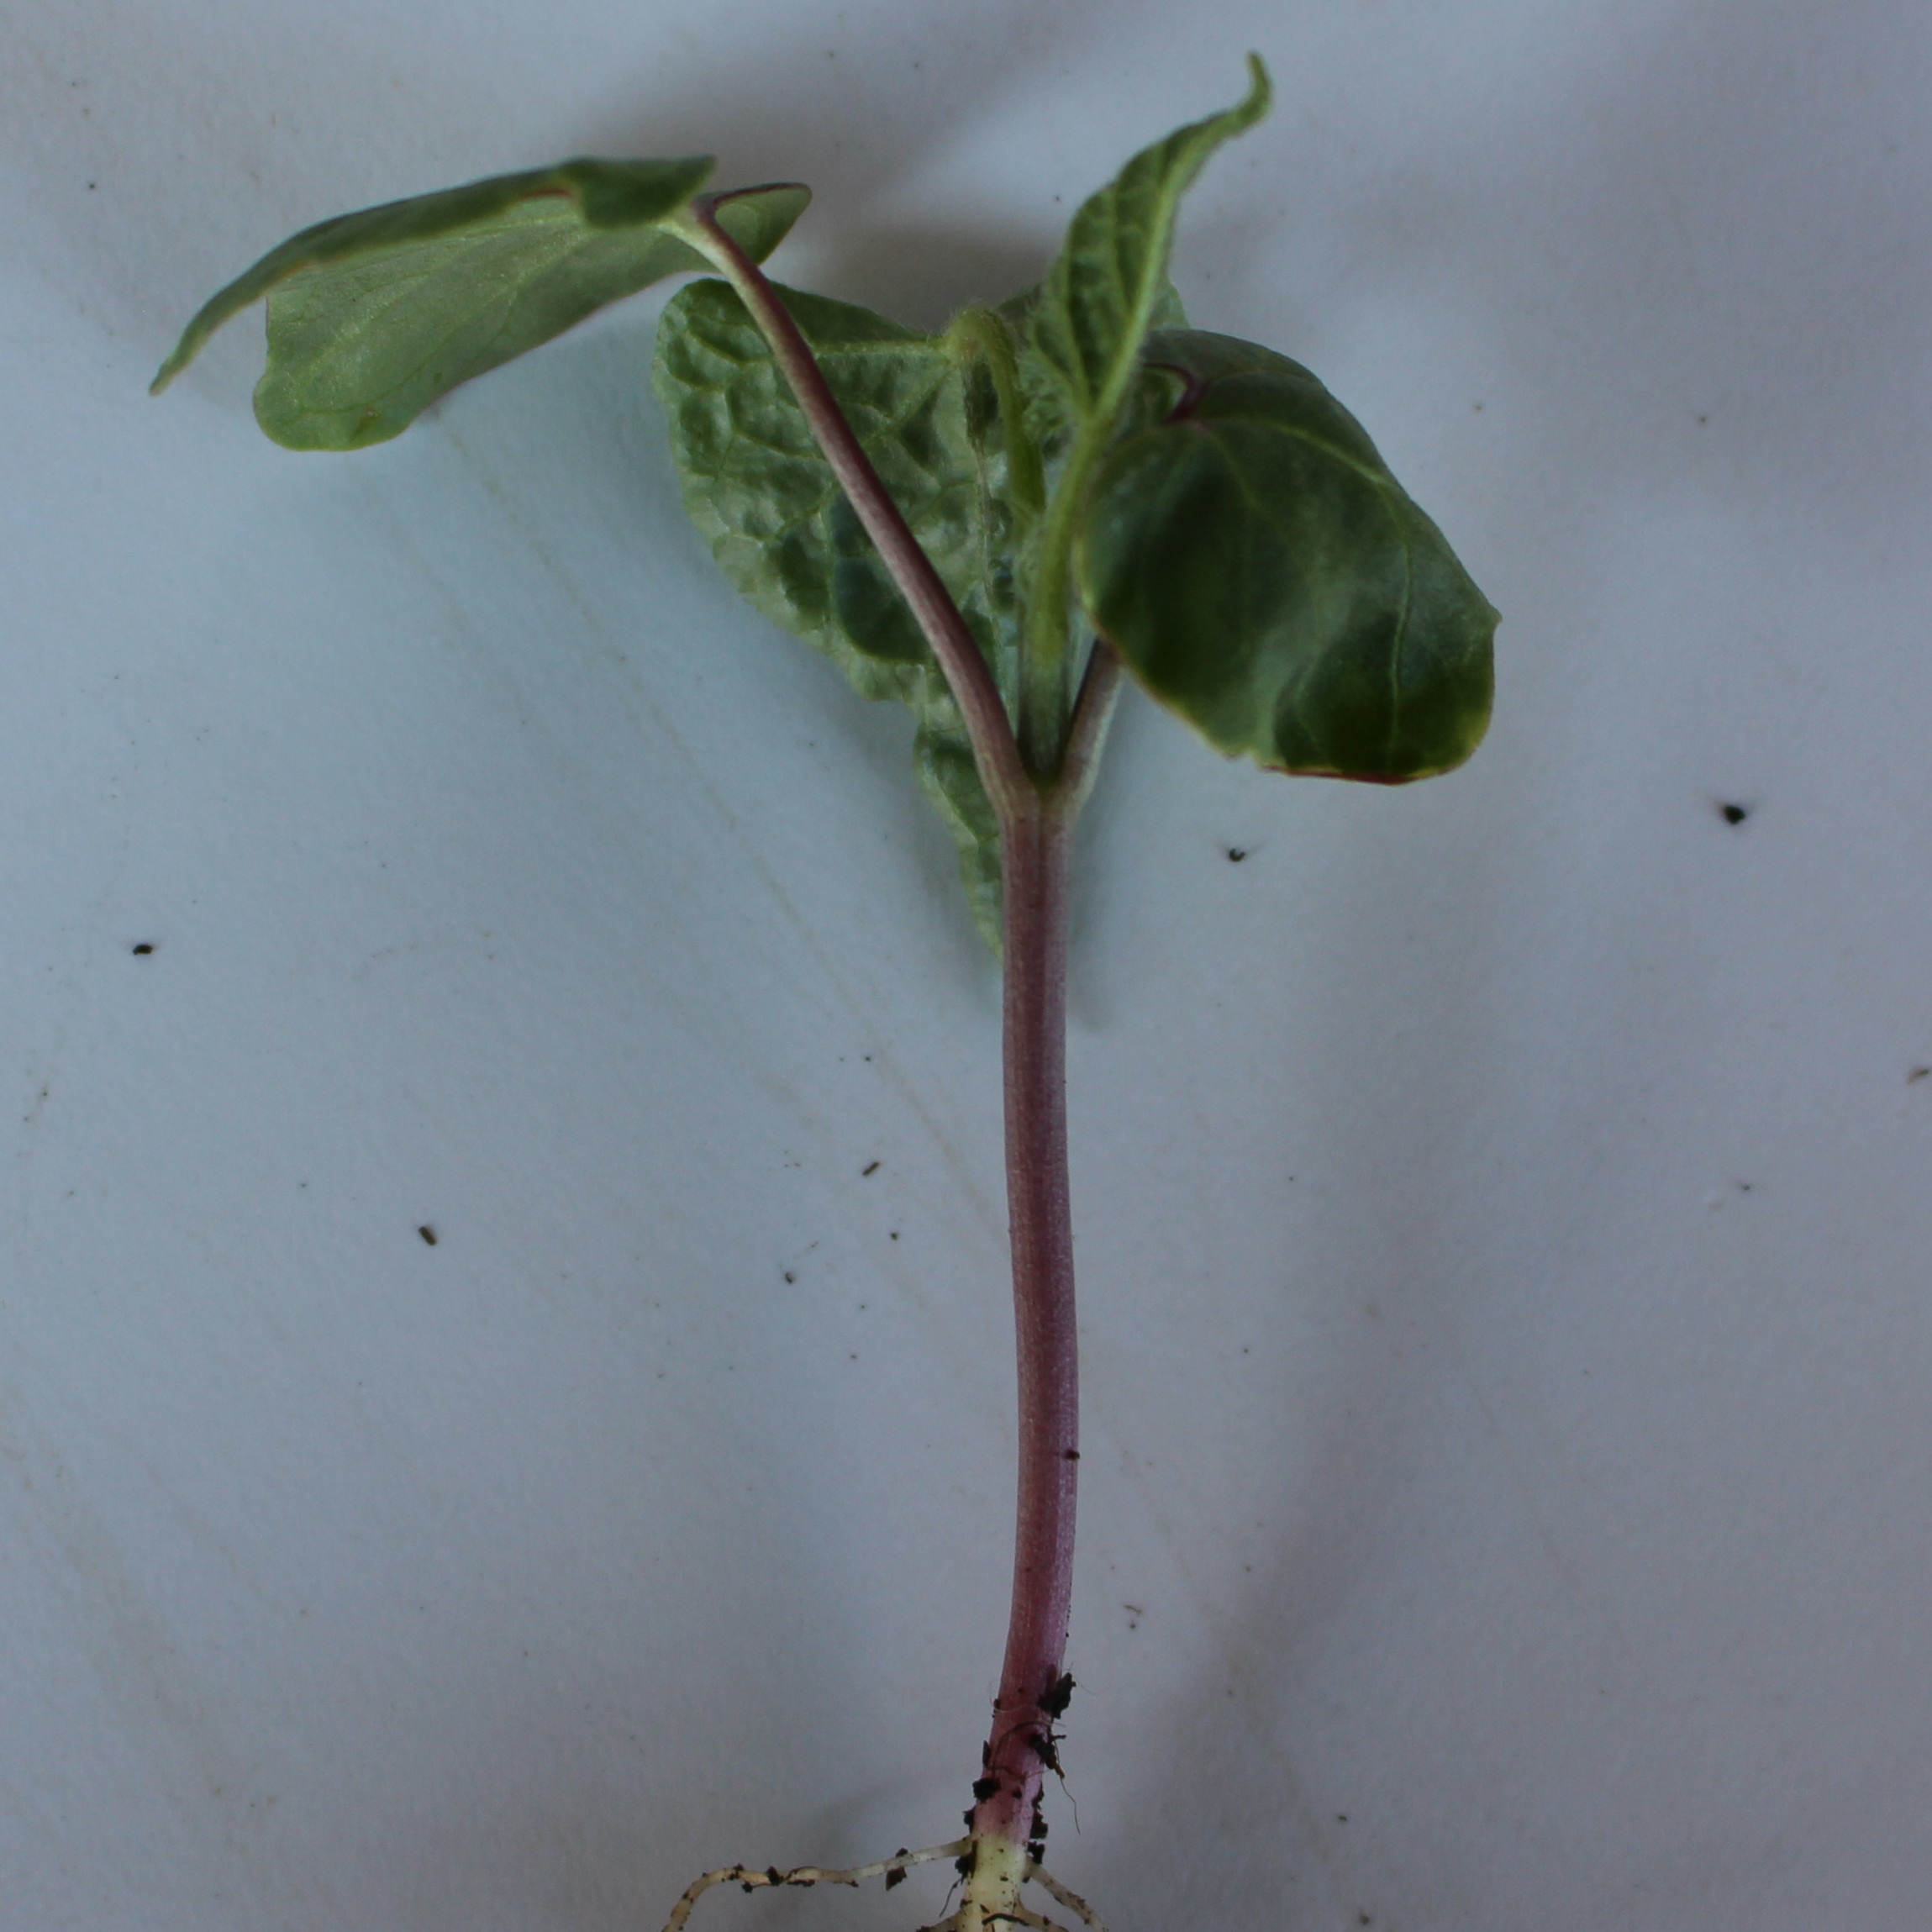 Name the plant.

Convolvulus arvensis
